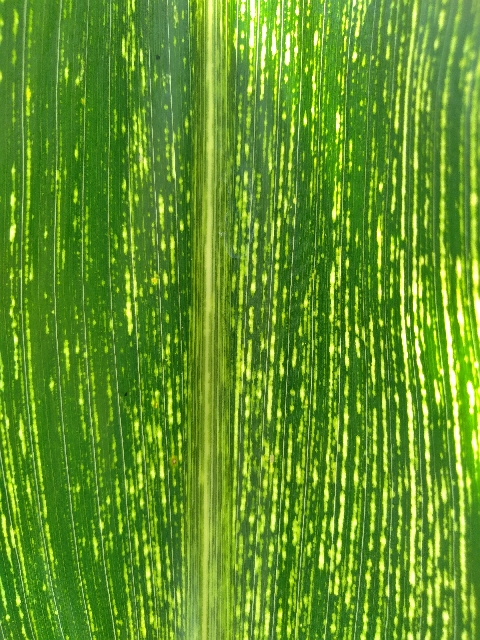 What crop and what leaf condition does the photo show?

maize, maize streak virus
